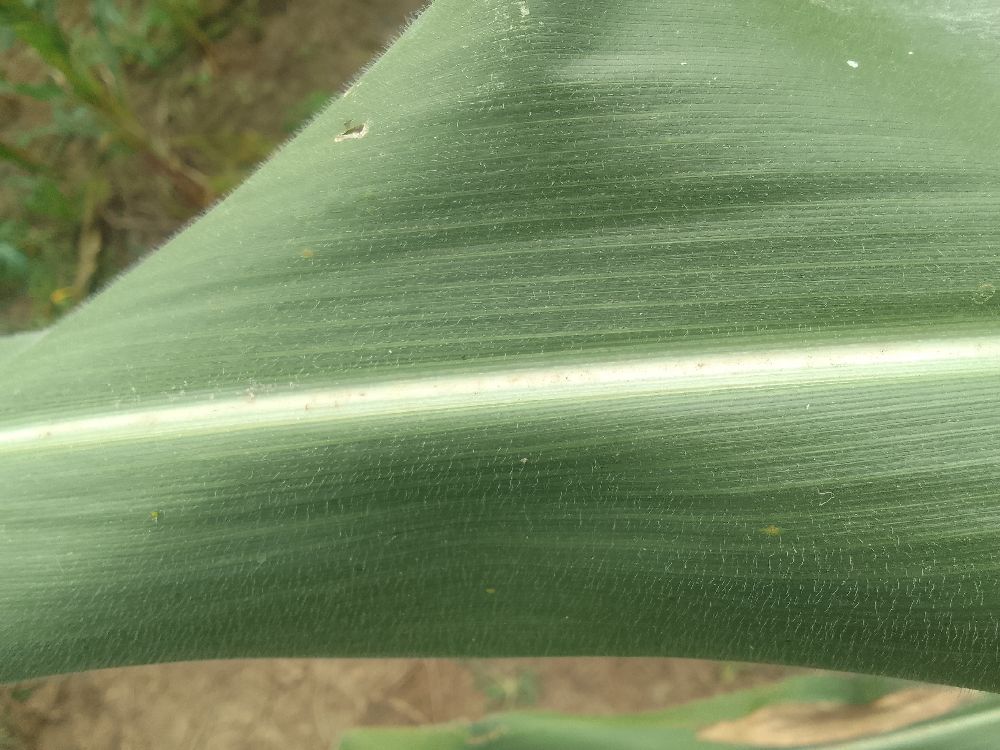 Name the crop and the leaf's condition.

maize, healthy
